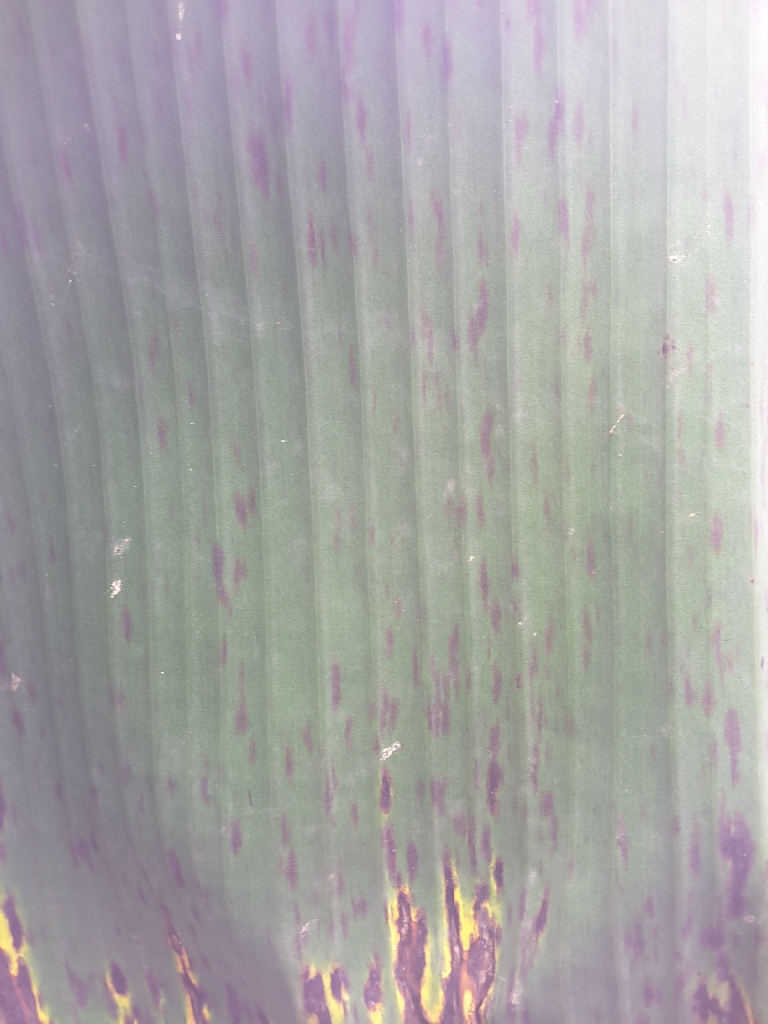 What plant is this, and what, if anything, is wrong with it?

banana, black sigatoka
